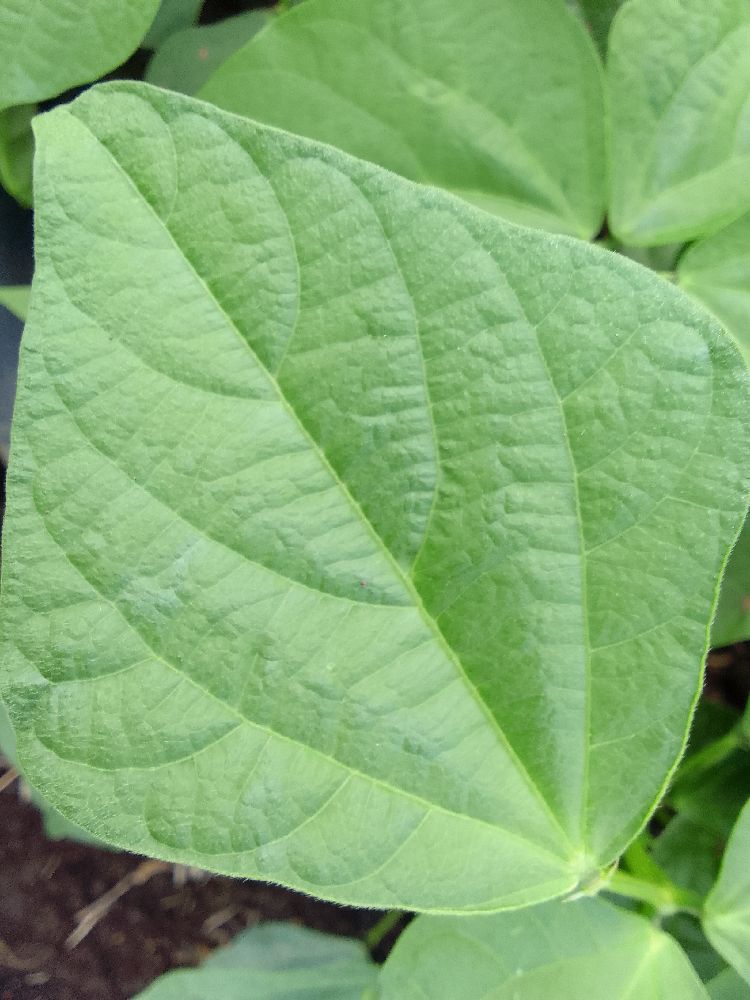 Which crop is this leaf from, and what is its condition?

common bean, healthy
